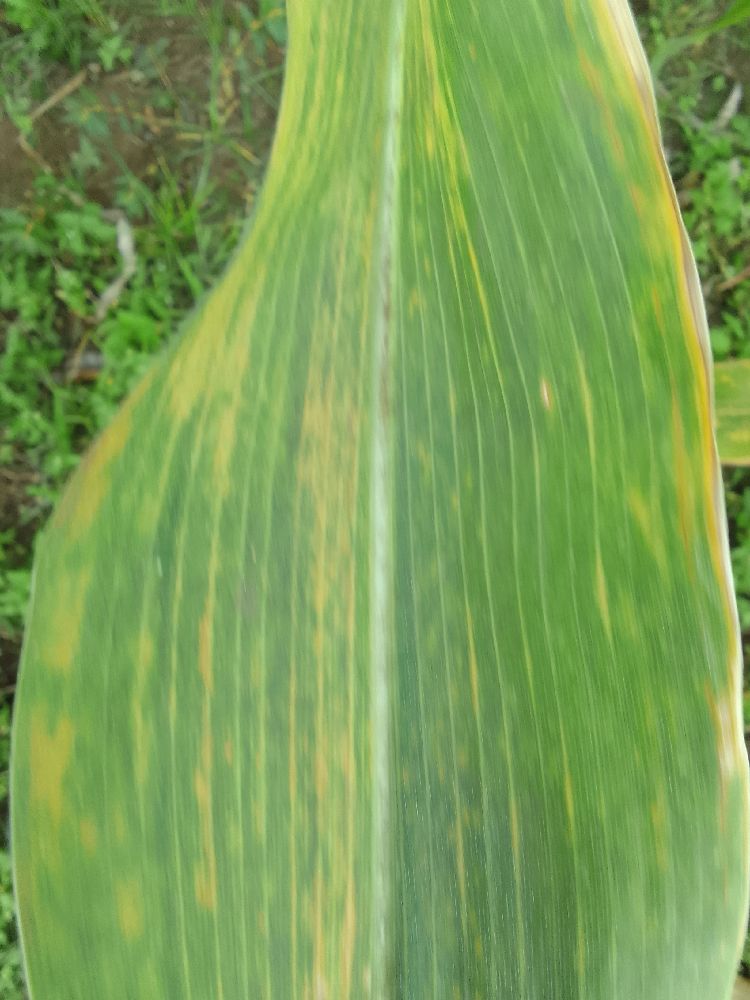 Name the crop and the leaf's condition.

maize, maize lethal necrosis
